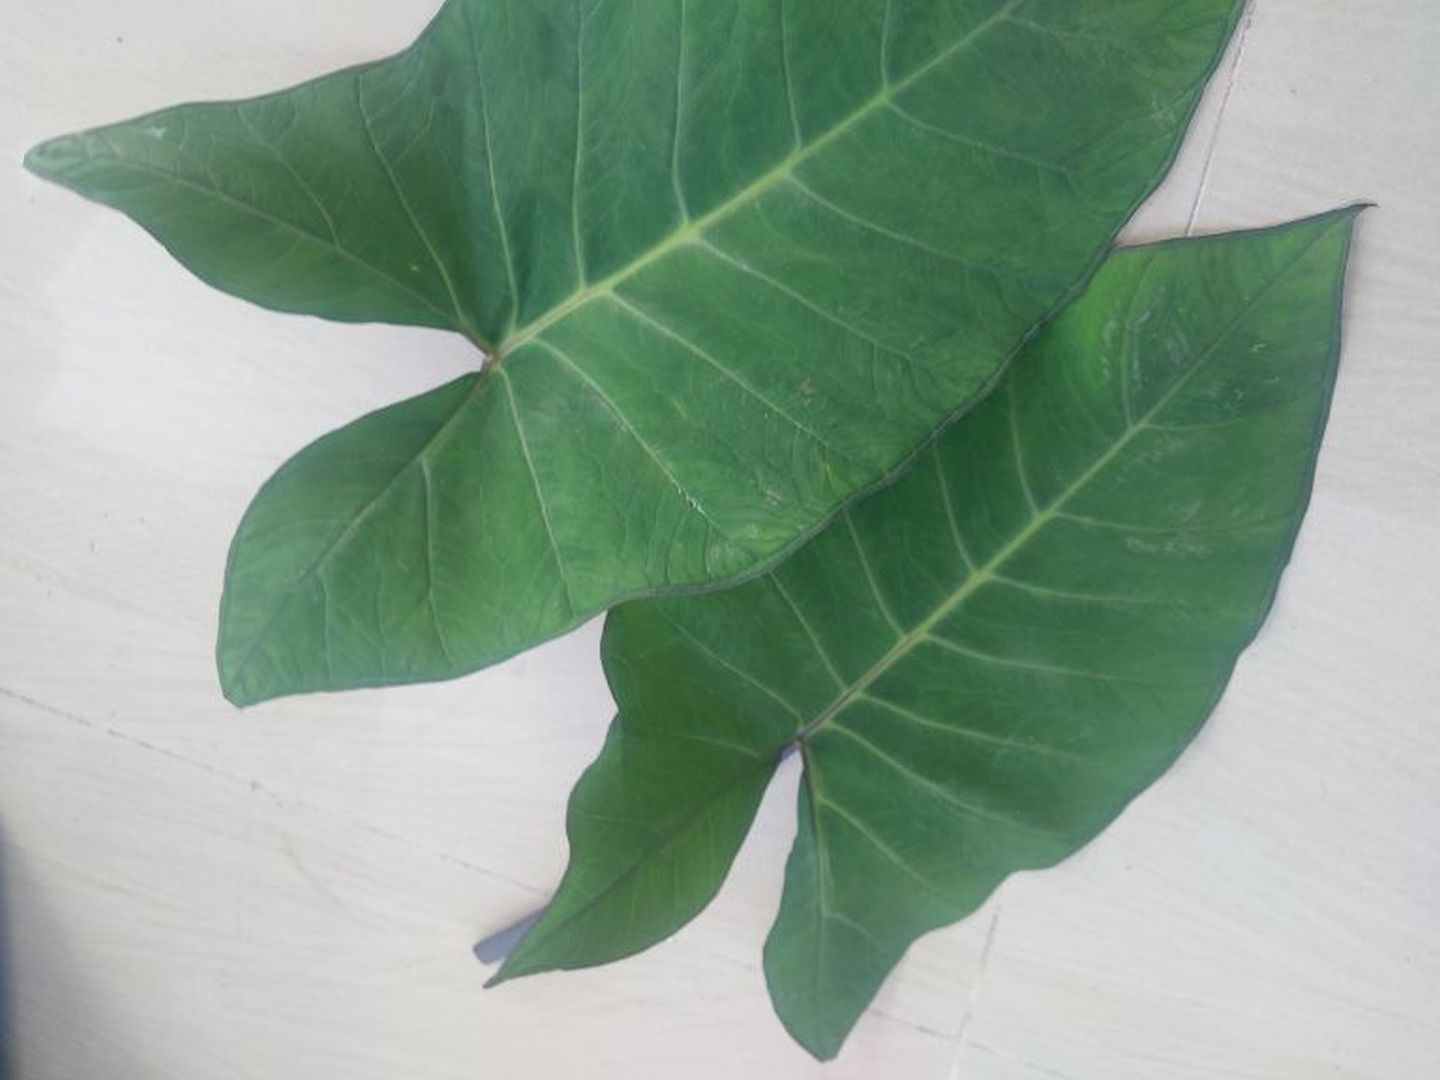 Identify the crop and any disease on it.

taro, healthy
